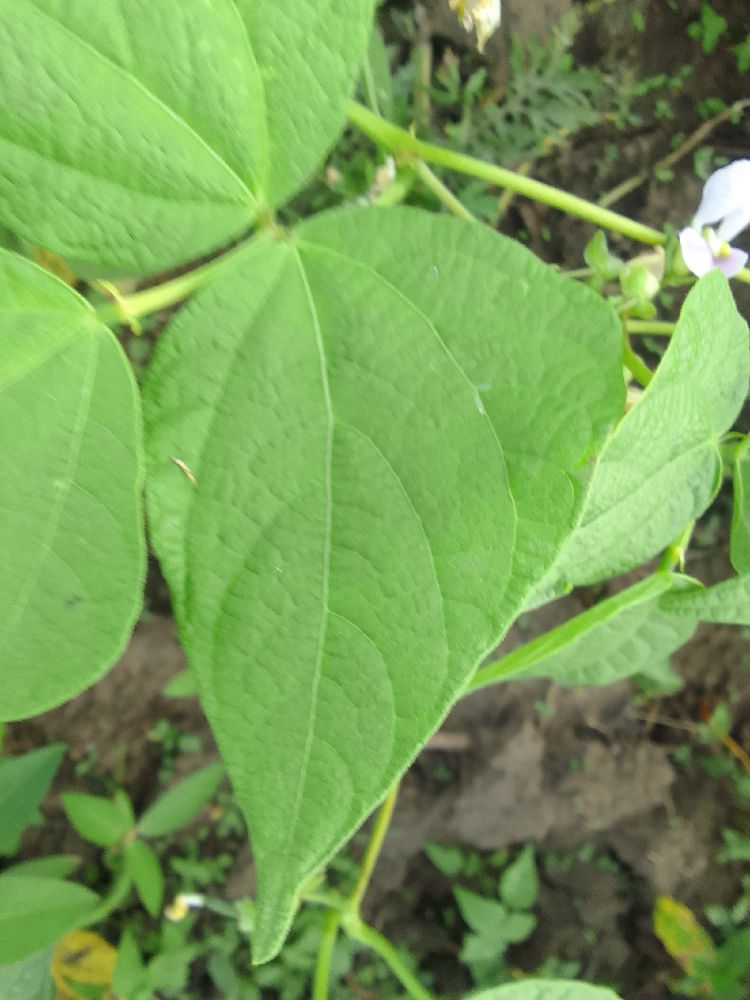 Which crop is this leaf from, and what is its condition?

common bean, healthy
